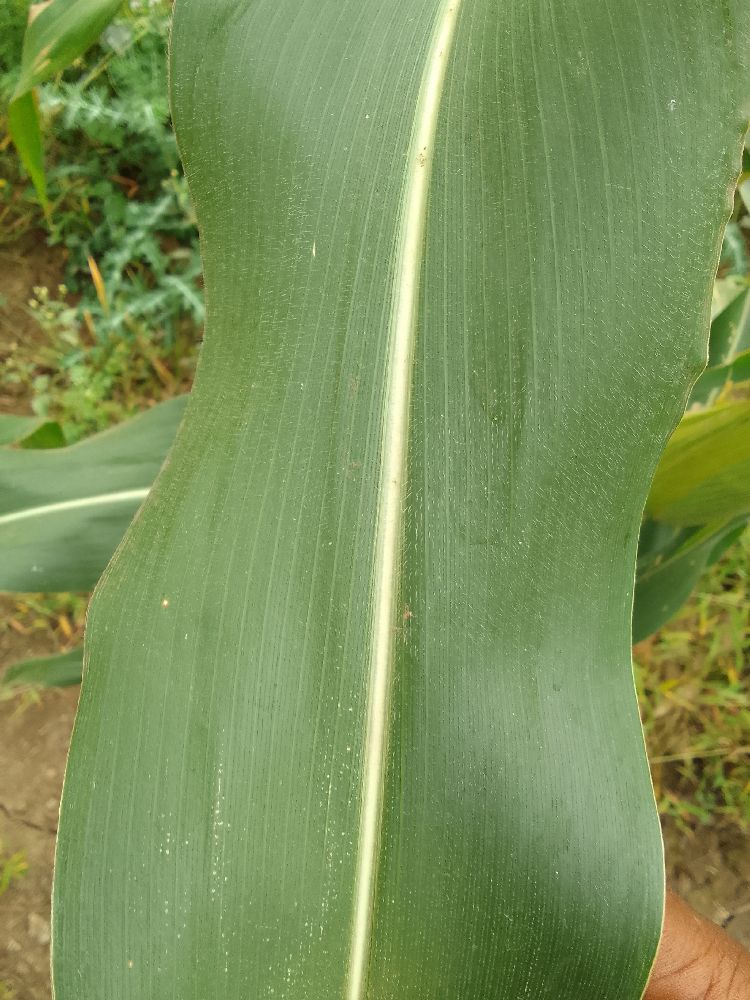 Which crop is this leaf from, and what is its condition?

maize, healthy
